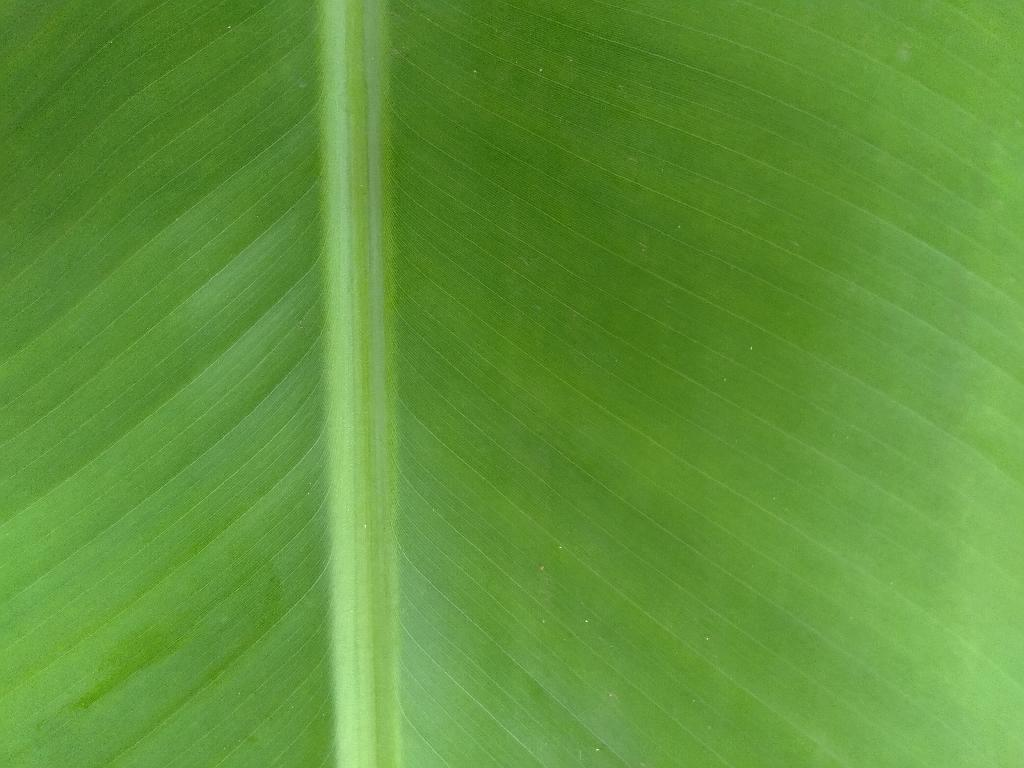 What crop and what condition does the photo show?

banana, healthy
